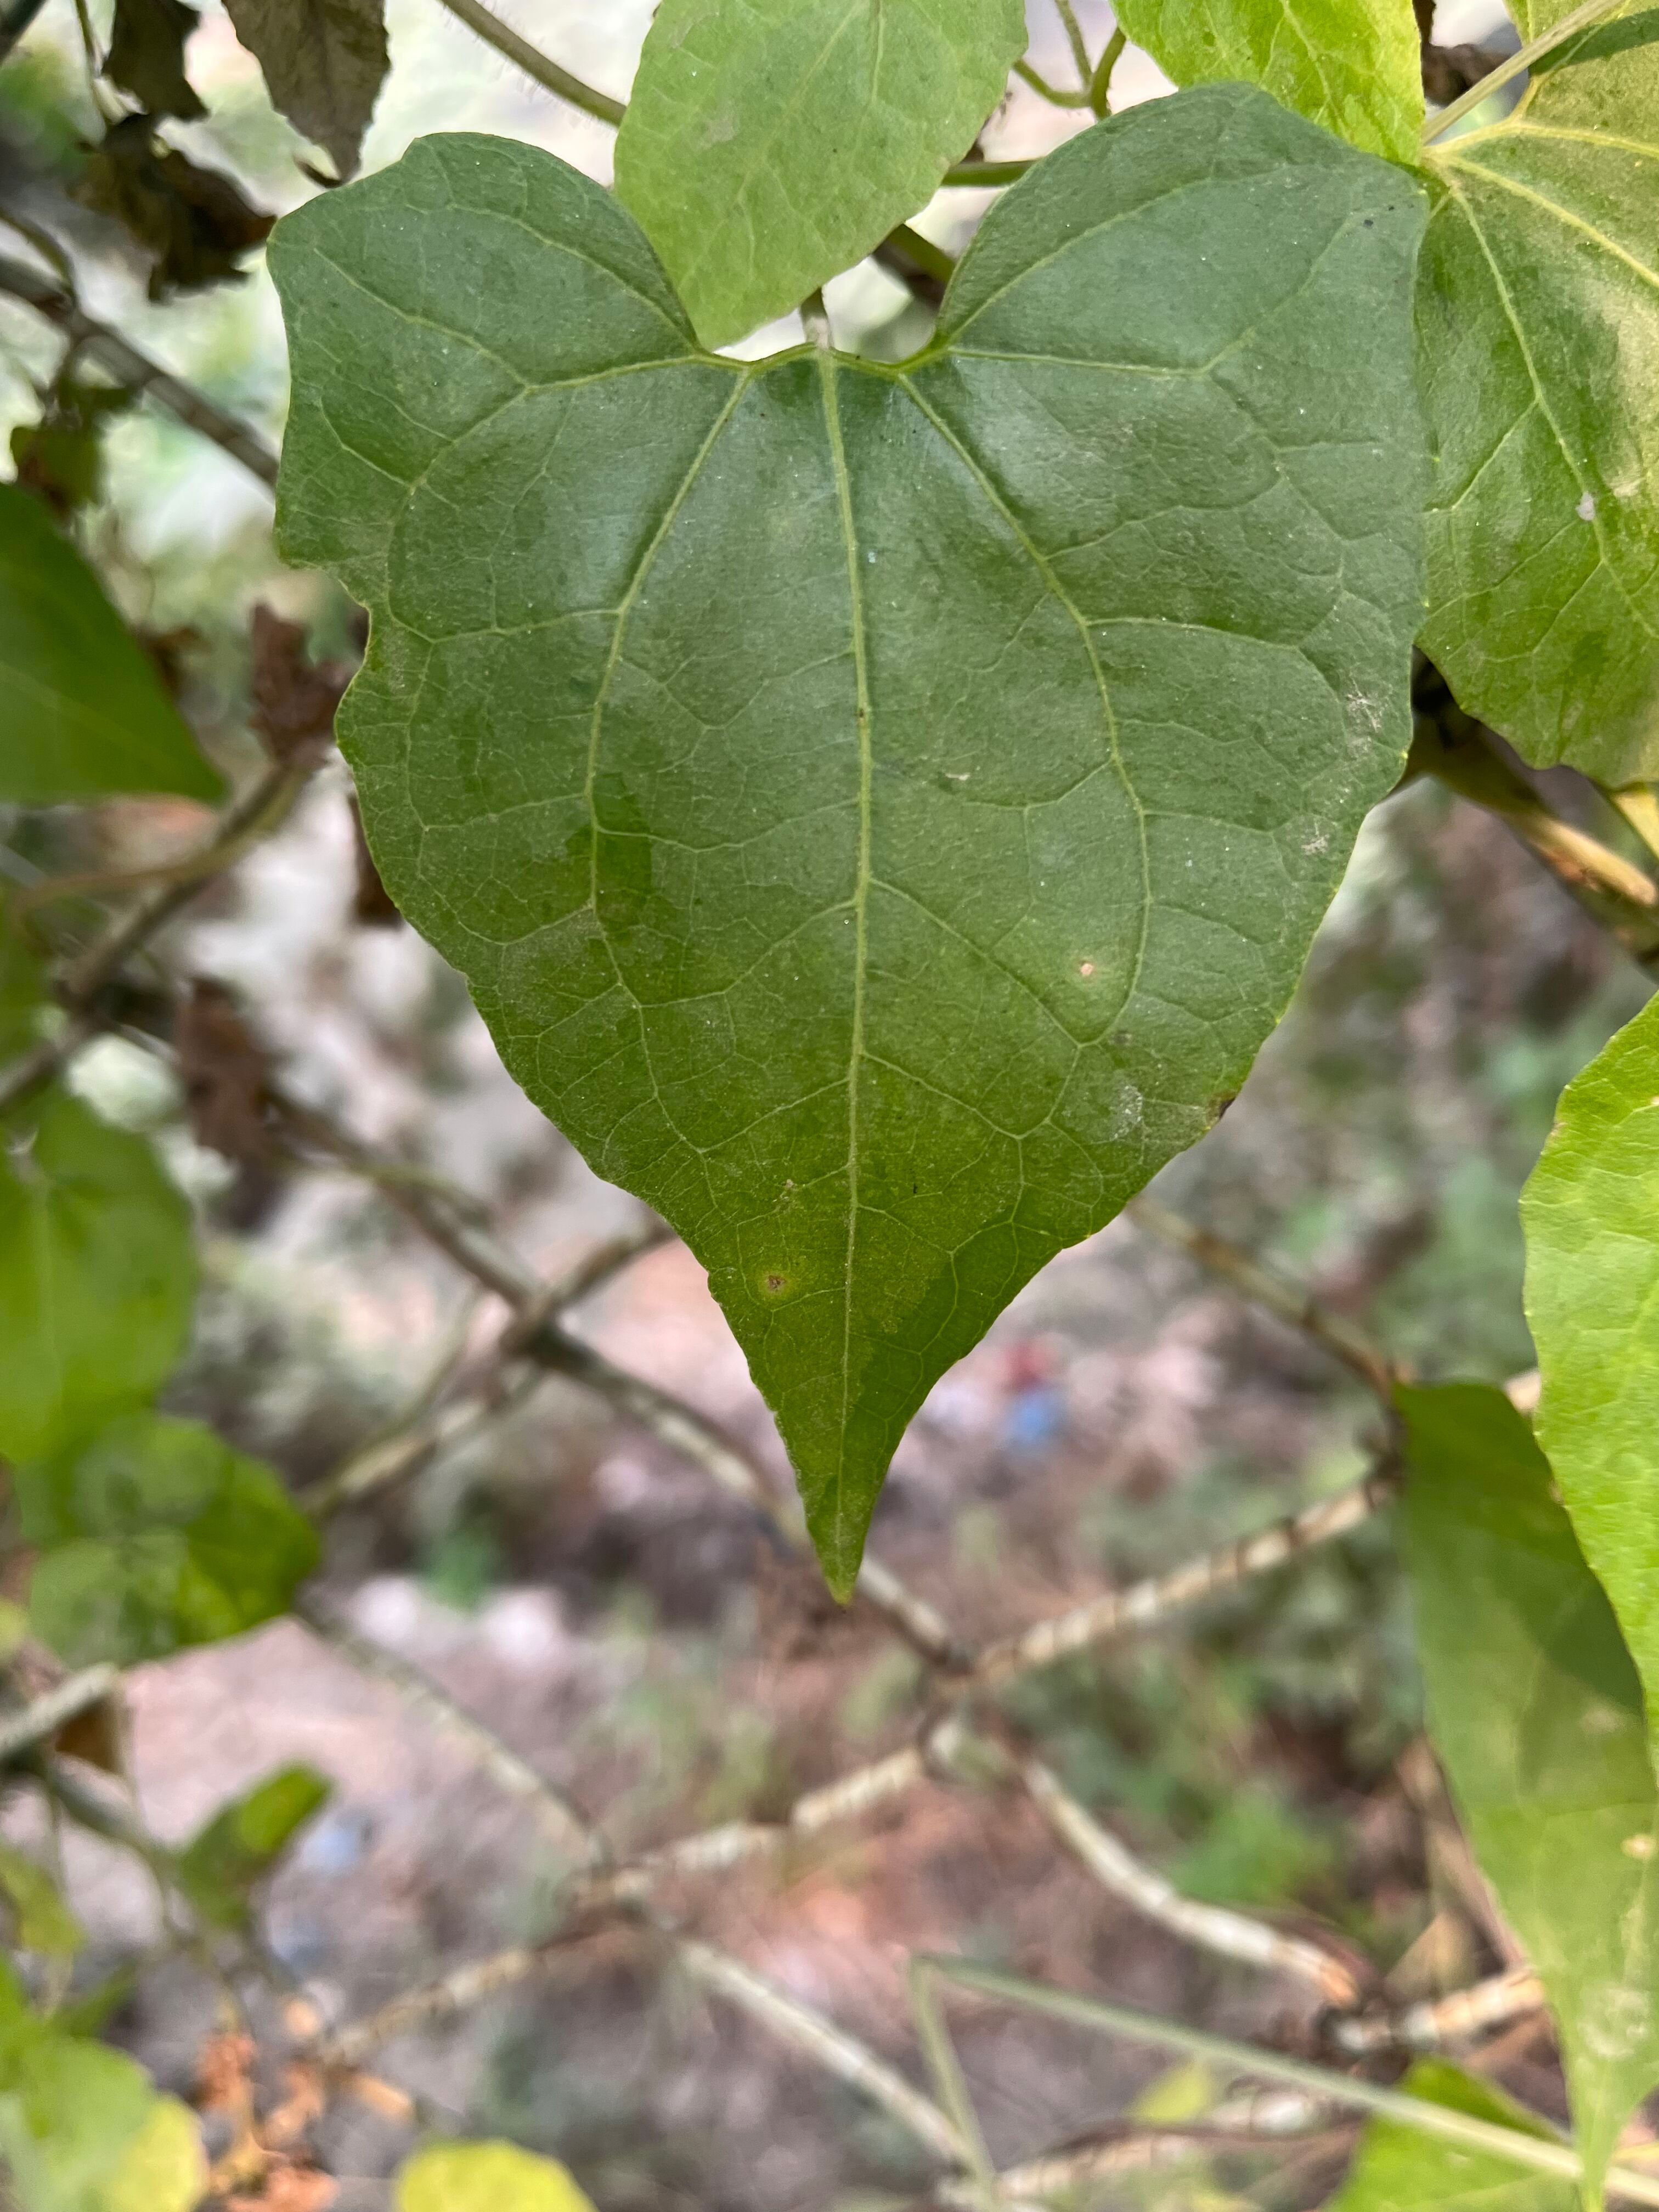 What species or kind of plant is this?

bitter vine
